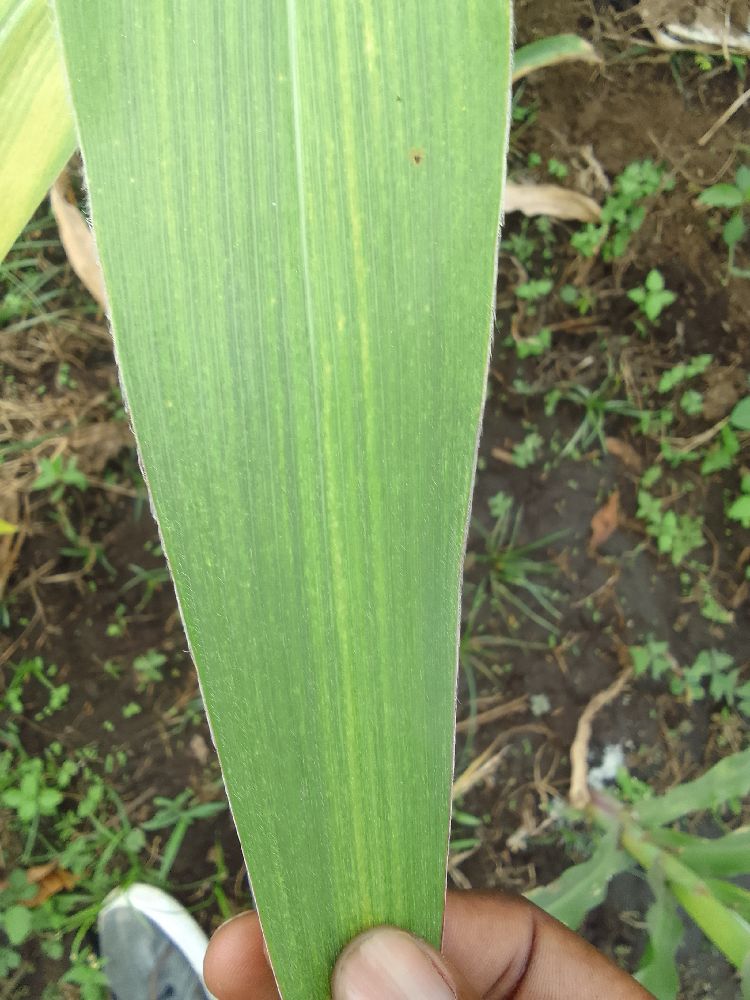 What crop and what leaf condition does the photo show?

maize, maize lethal necrosis
